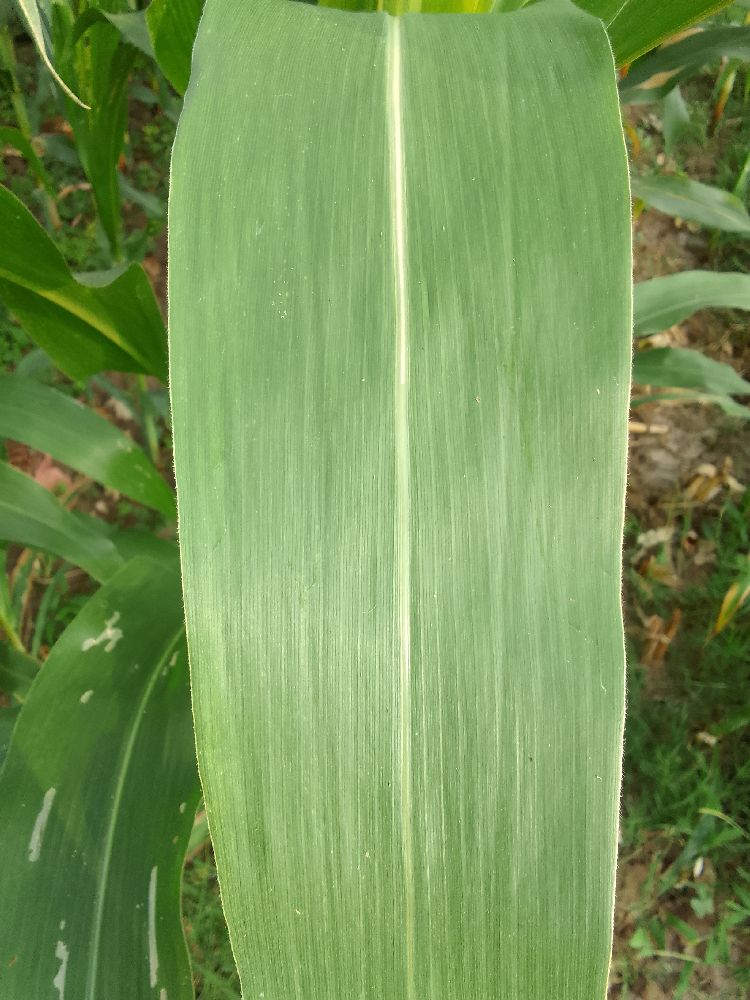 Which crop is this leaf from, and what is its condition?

maize, healthy
